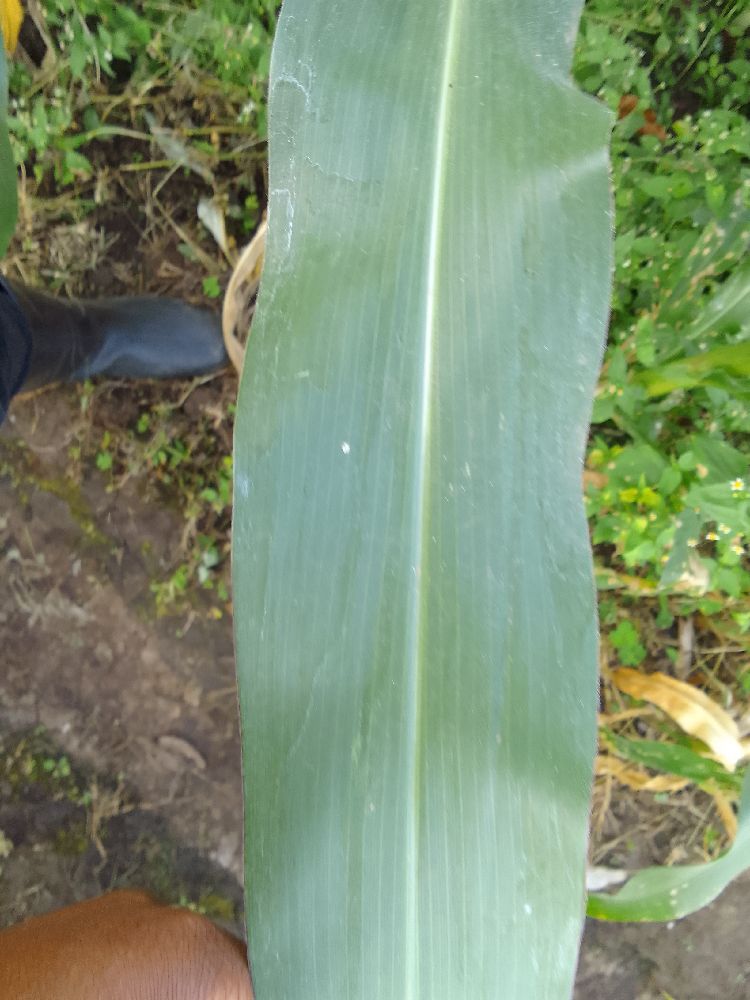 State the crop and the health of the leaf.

maize, healthy
